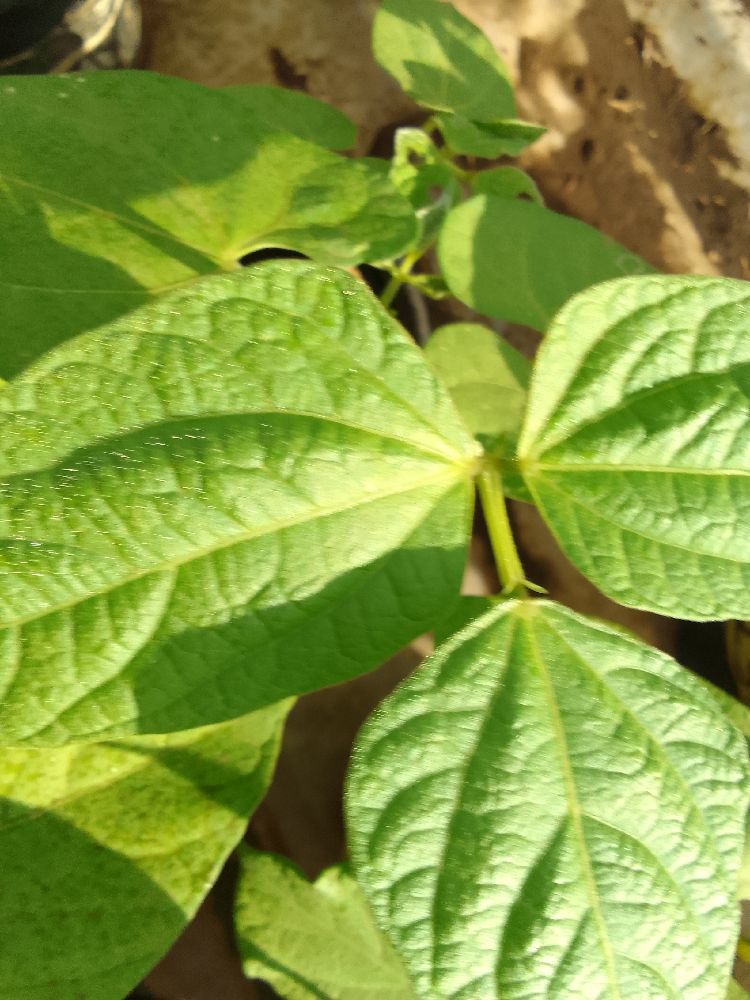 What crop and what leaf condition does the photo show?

common bean, healthy
